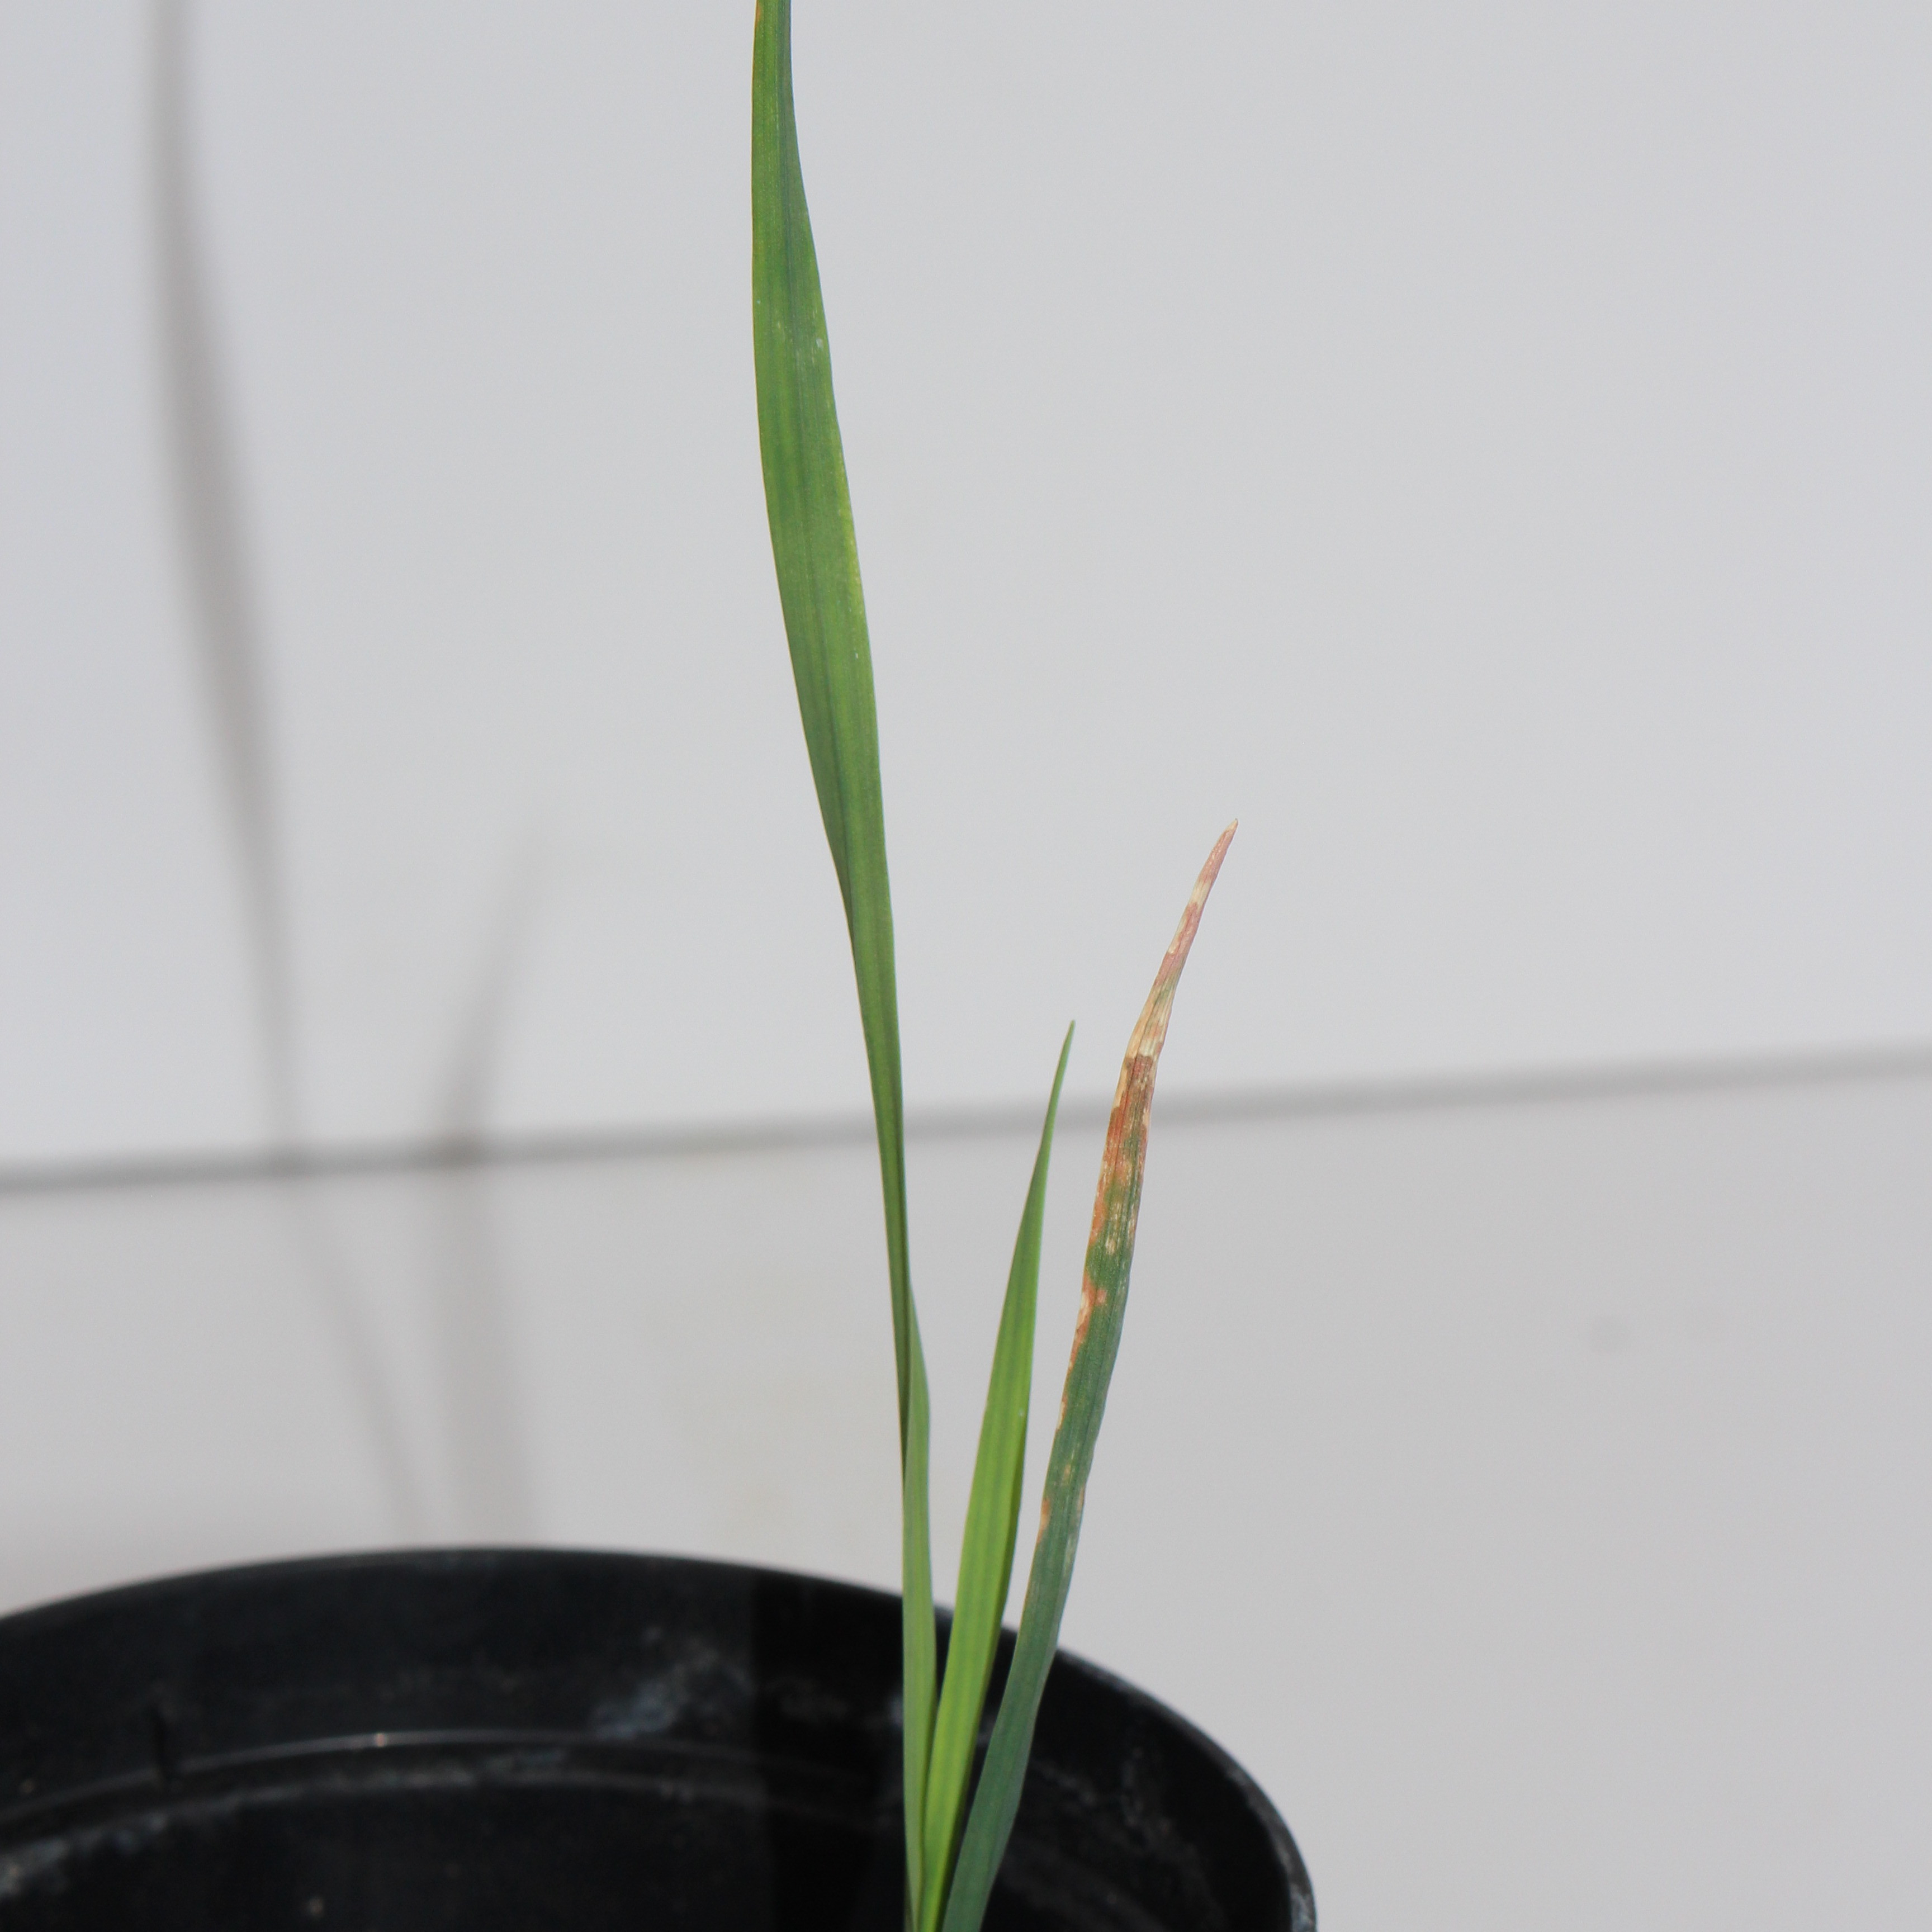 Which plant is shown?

Avena sterilis
